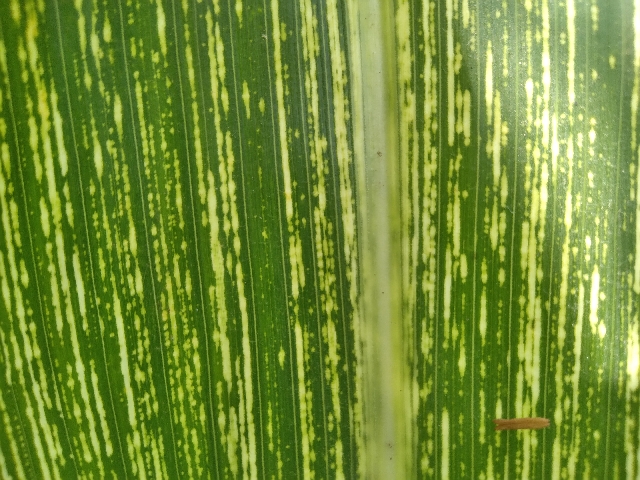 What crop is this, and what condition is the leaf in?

maize, maize streak virus
